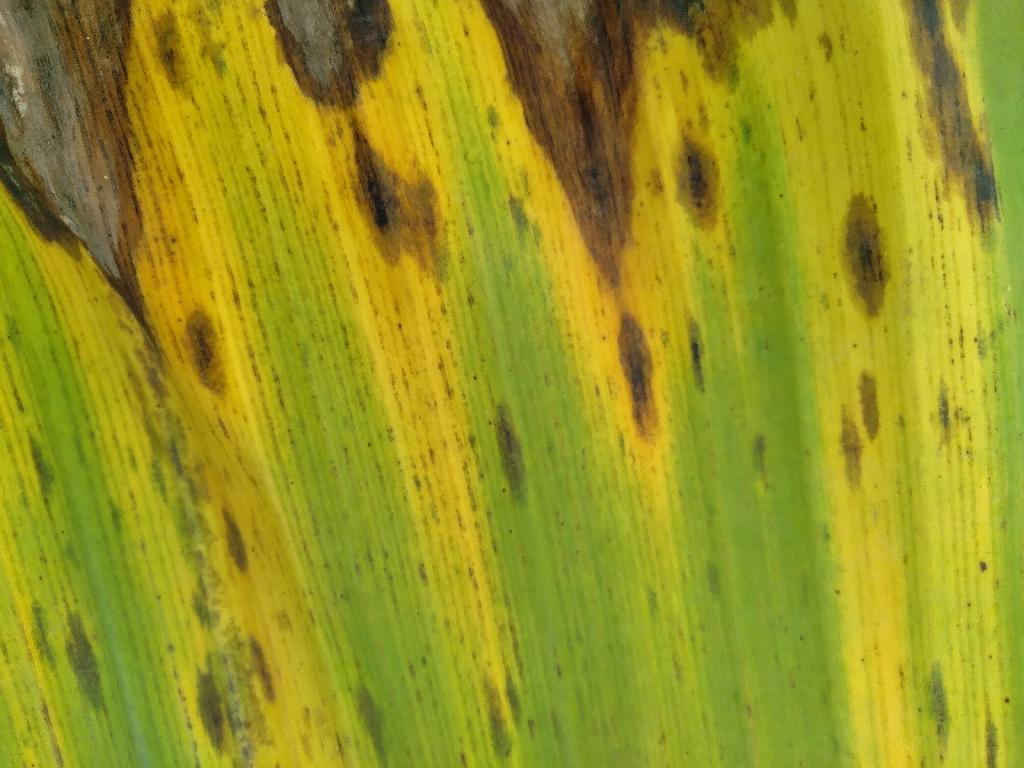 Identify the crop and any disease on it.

banana, black sigatoka
